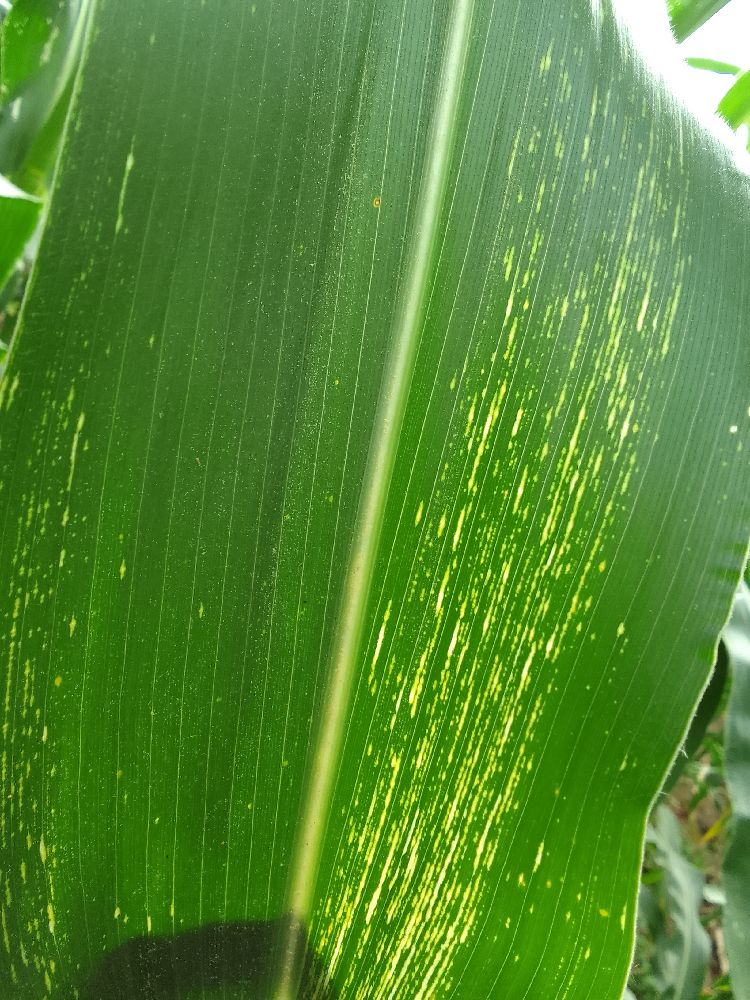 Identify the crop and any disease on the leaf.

maize, maize streak virus
